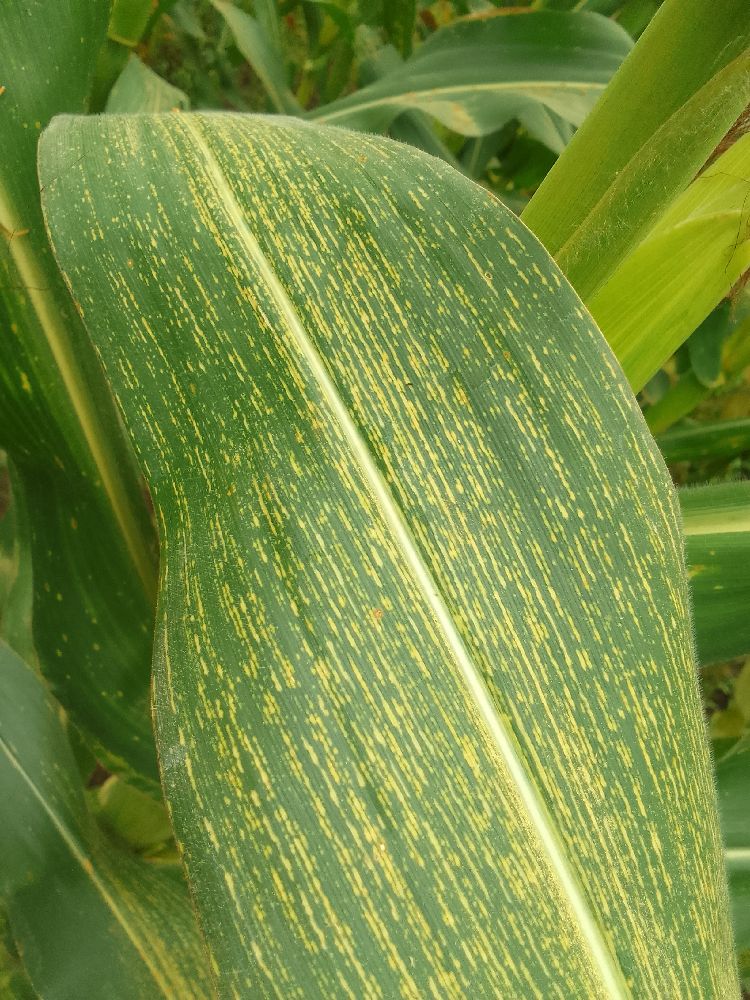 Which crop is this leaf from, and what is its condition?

maize, maize streak virus
